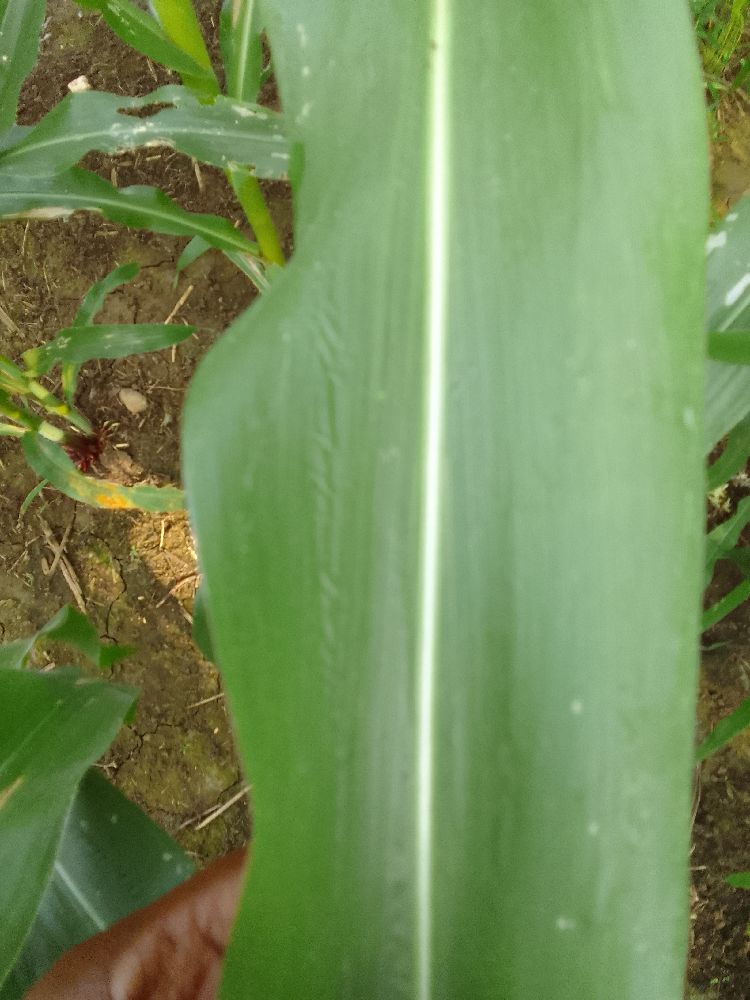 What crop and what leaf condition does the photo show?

maize, healthy
